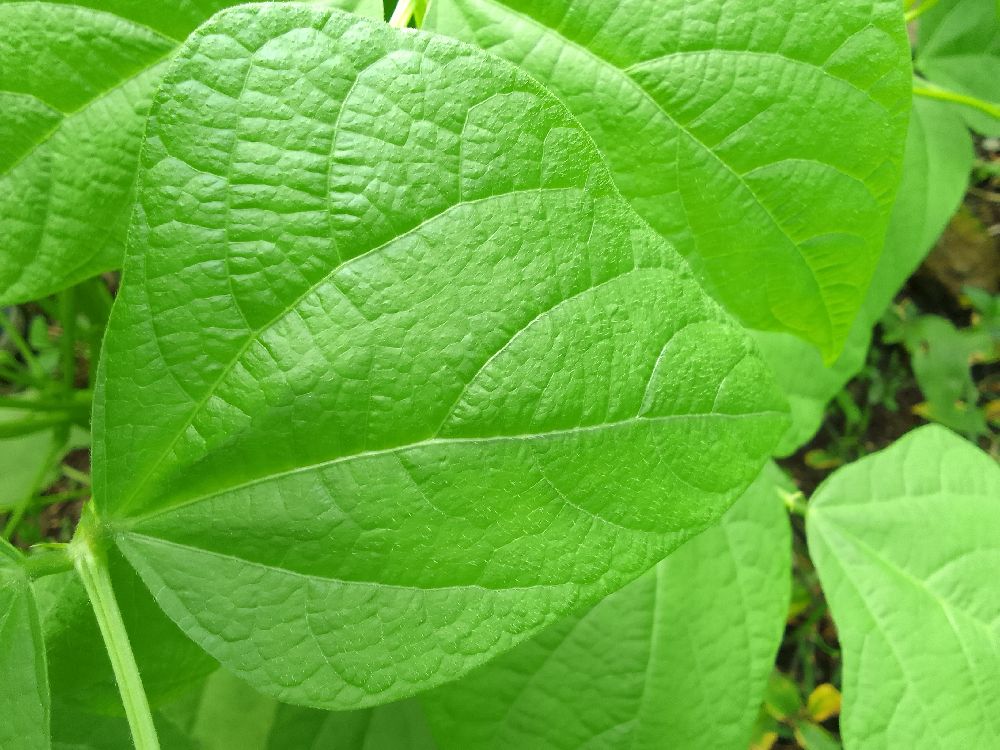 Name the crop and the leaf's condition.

common bean, healthy
